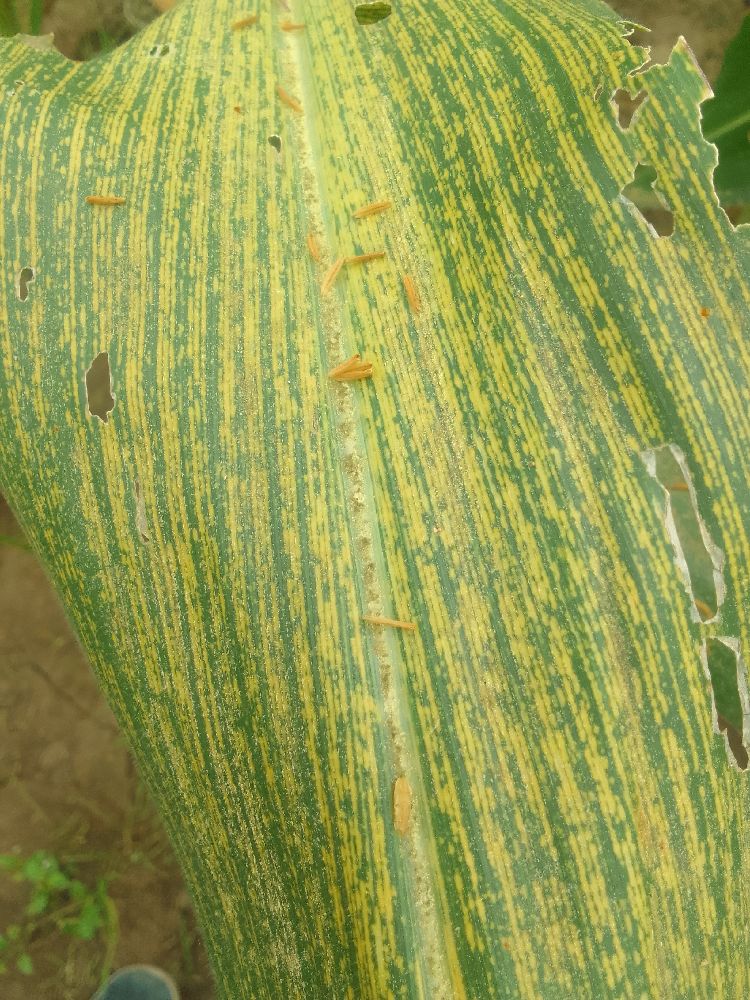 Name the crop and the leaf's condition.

maize, maize streak virus
